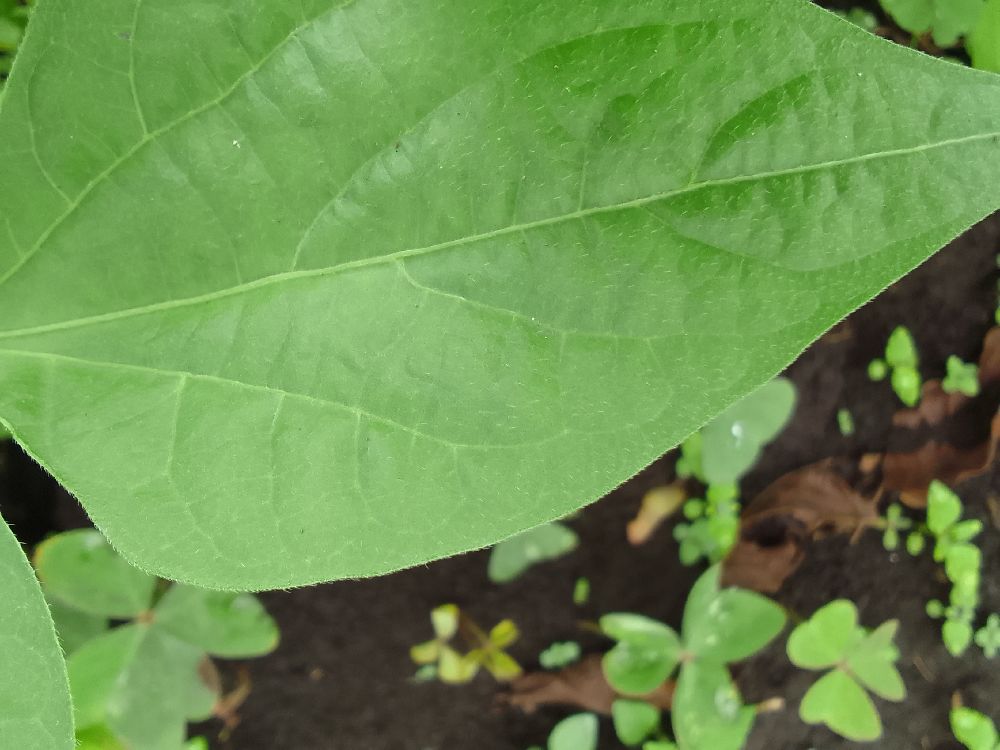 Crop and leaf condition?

common bean, healthy
